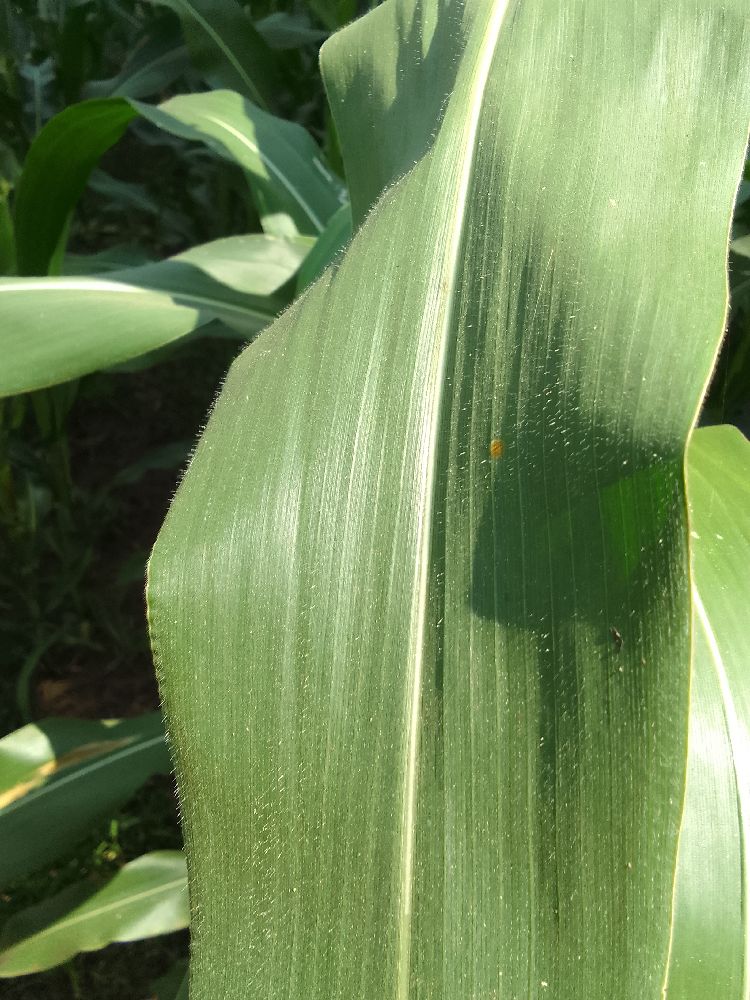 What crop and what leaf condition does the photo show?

maize, healthy
